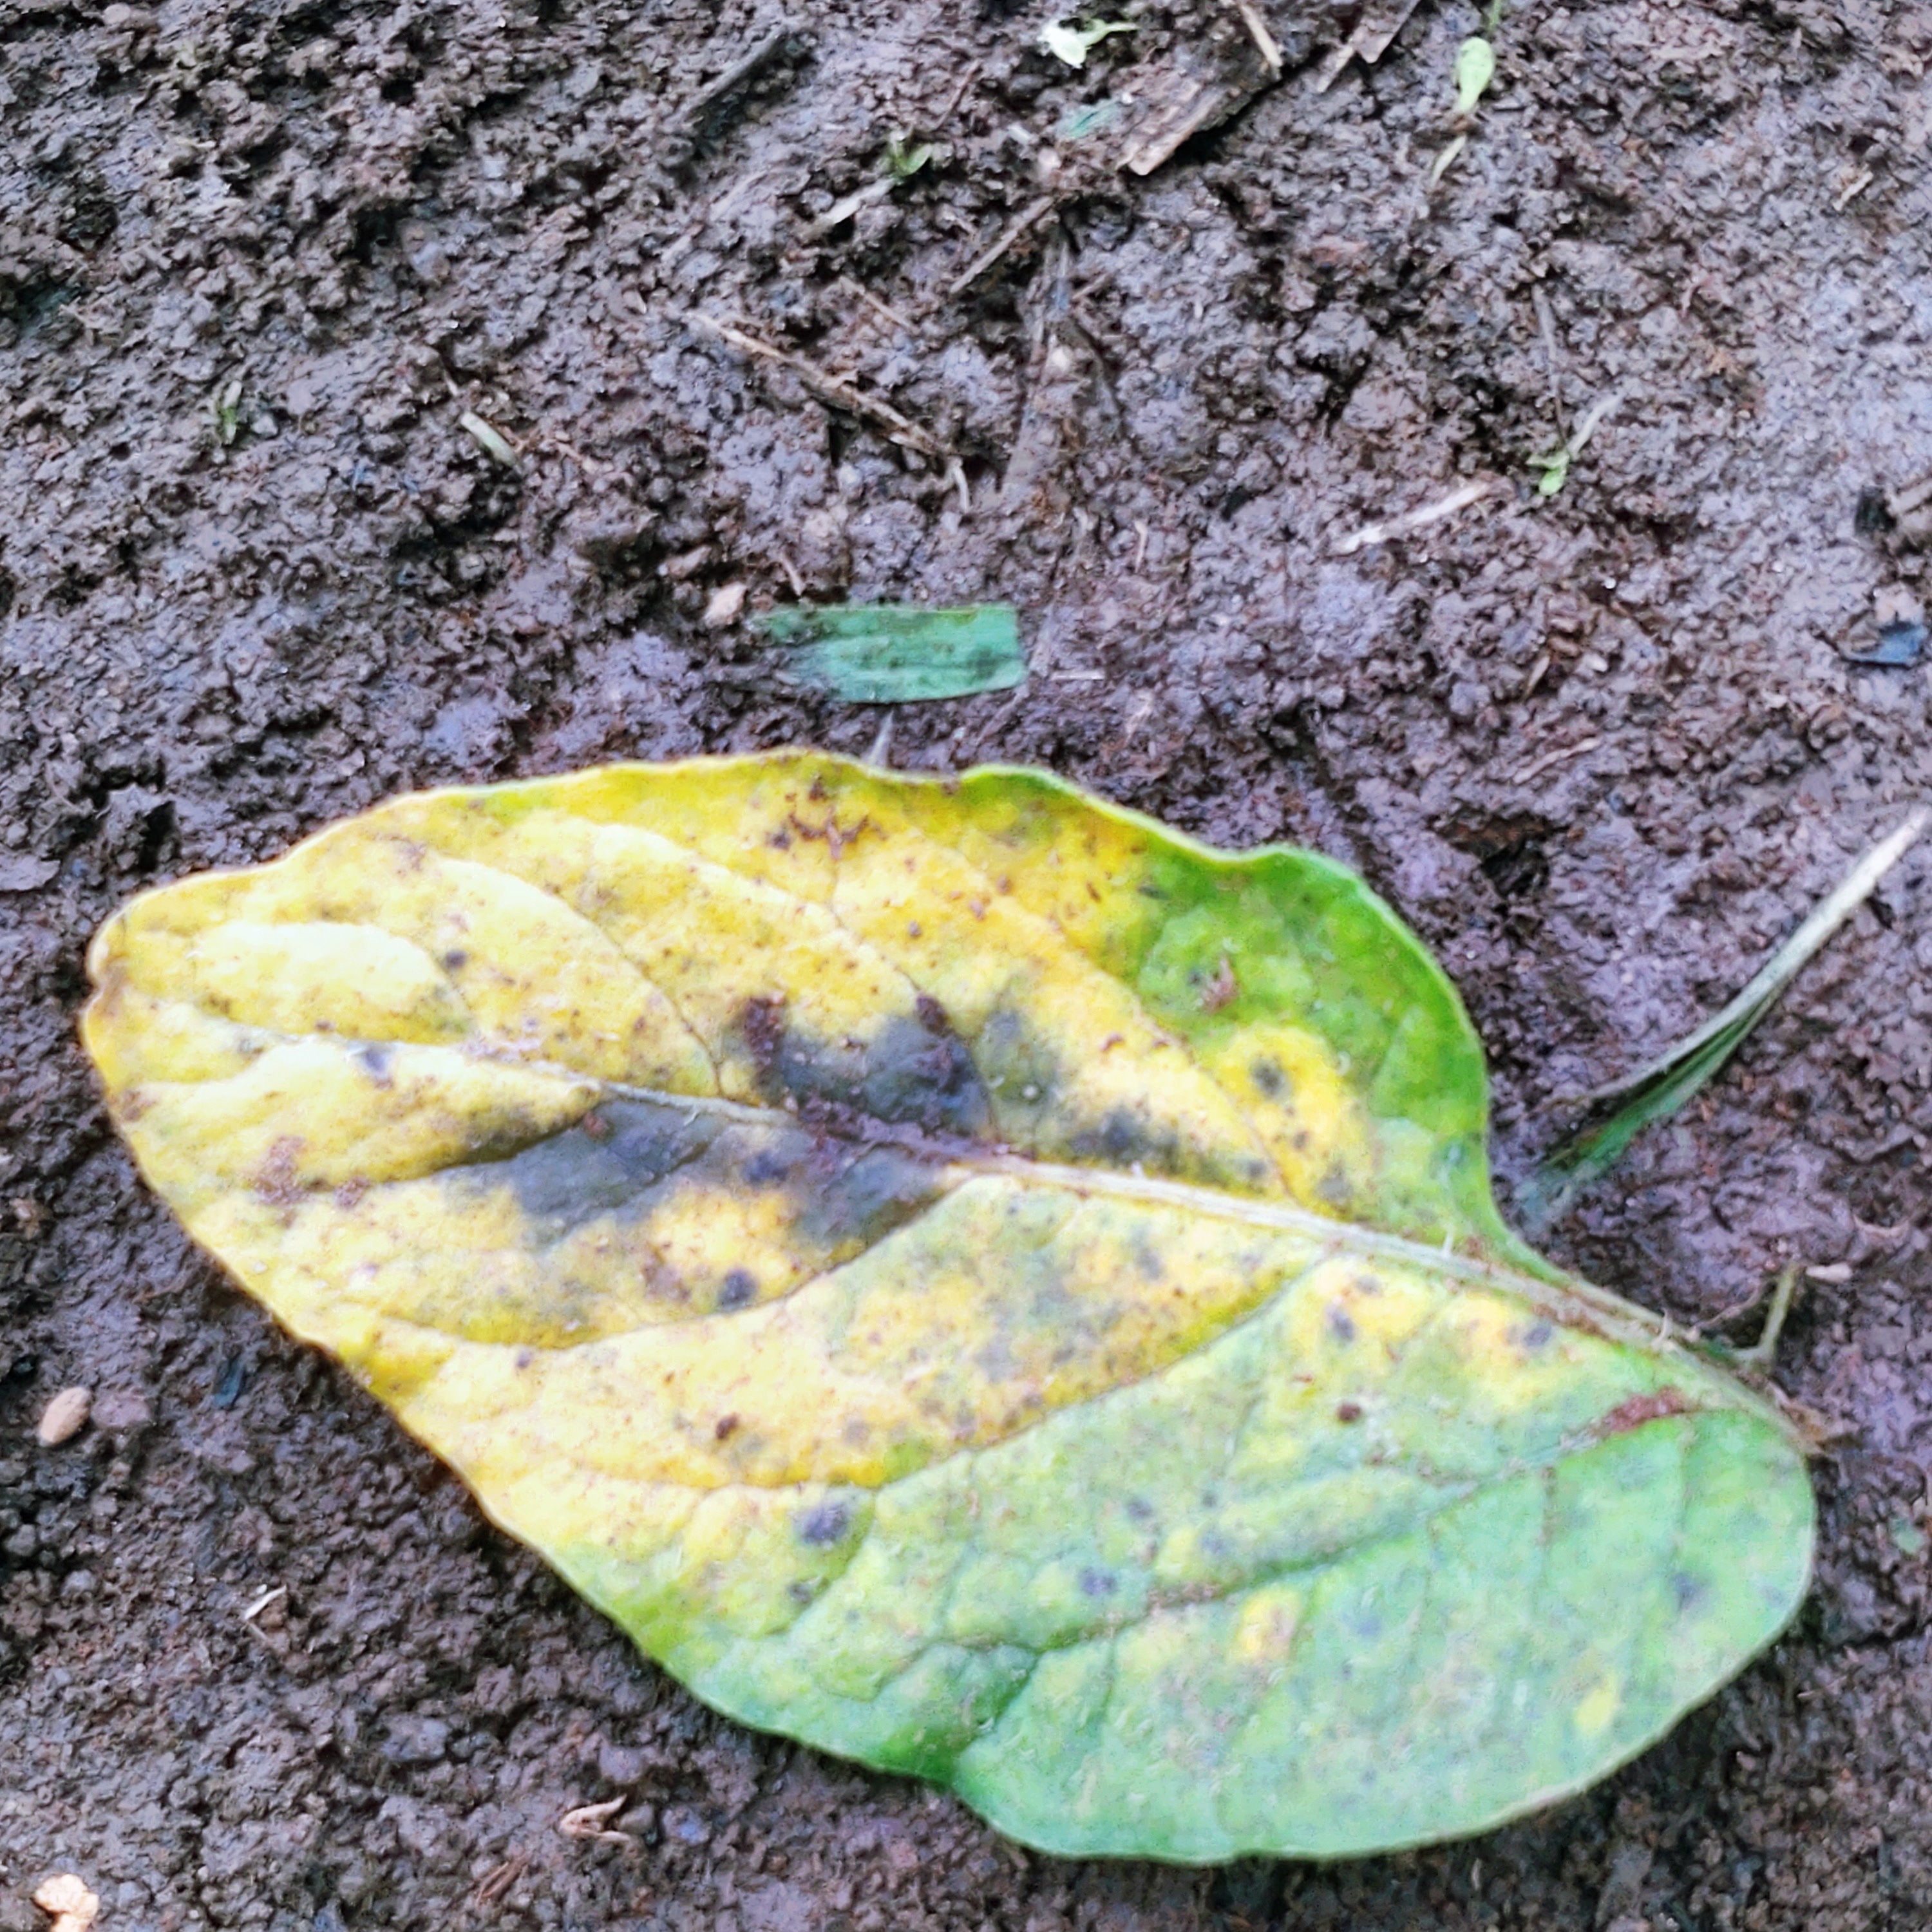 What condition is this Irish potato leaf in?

late blight
